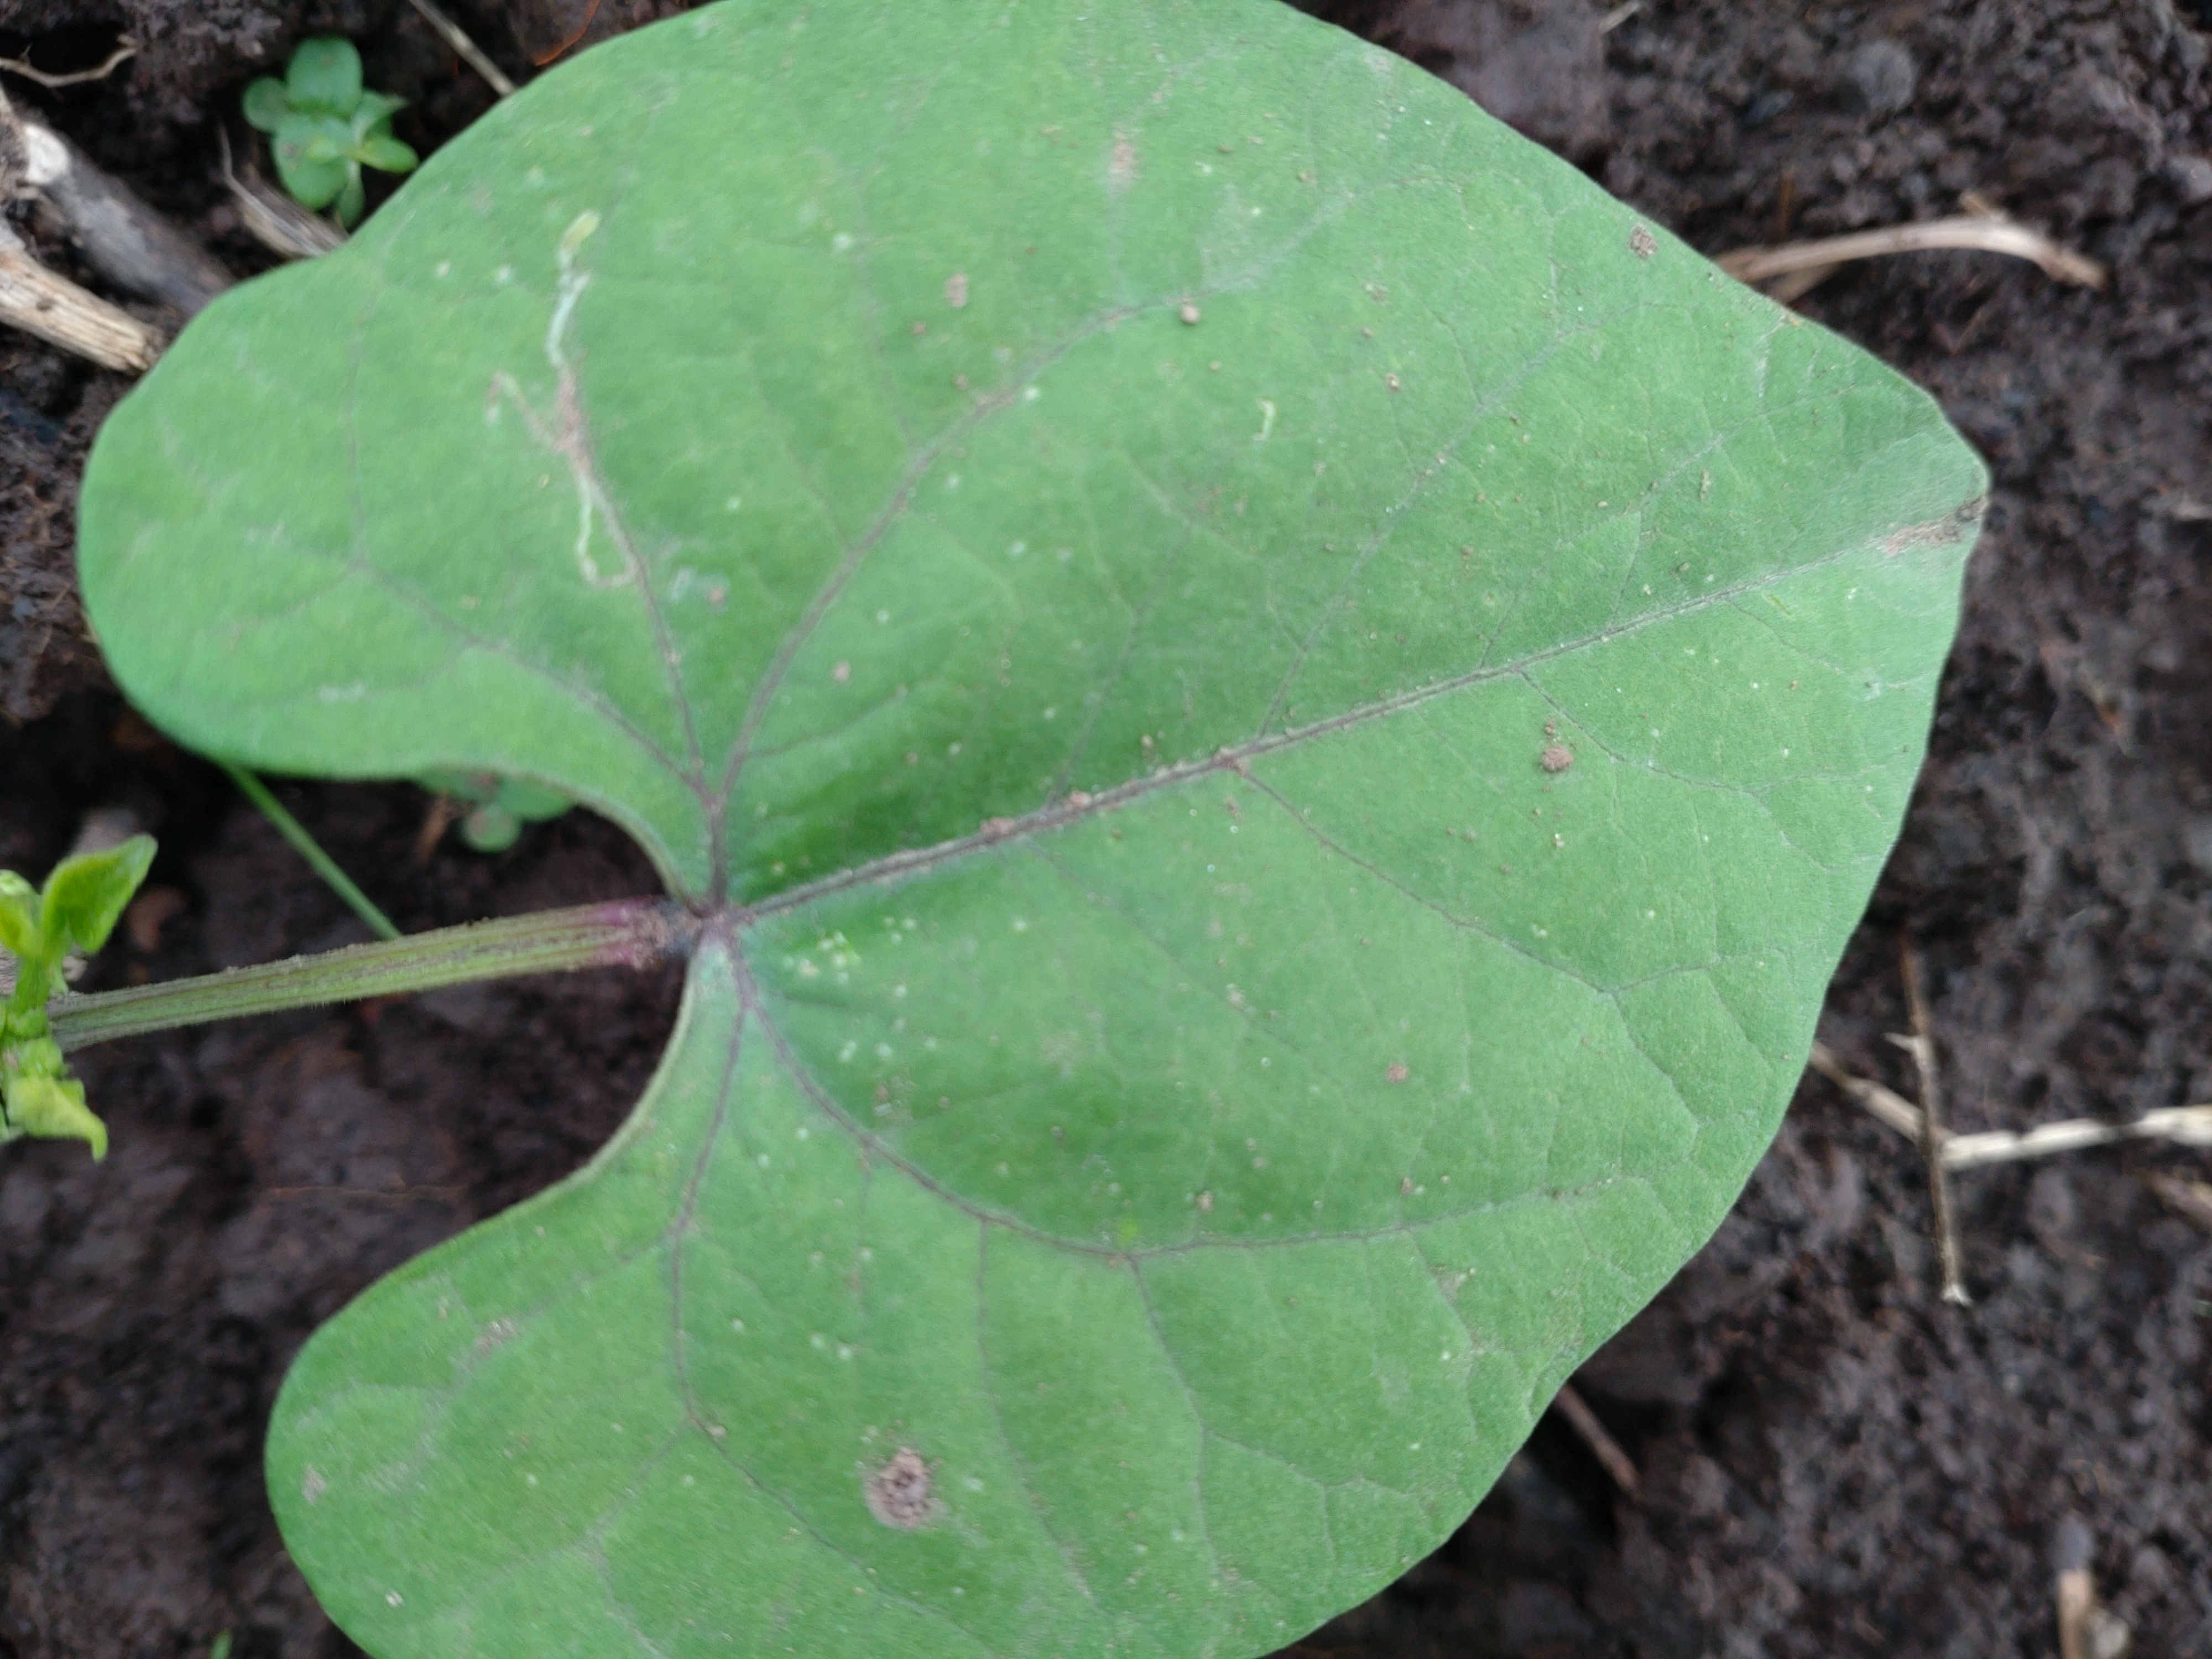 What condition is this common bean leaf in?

healthy
